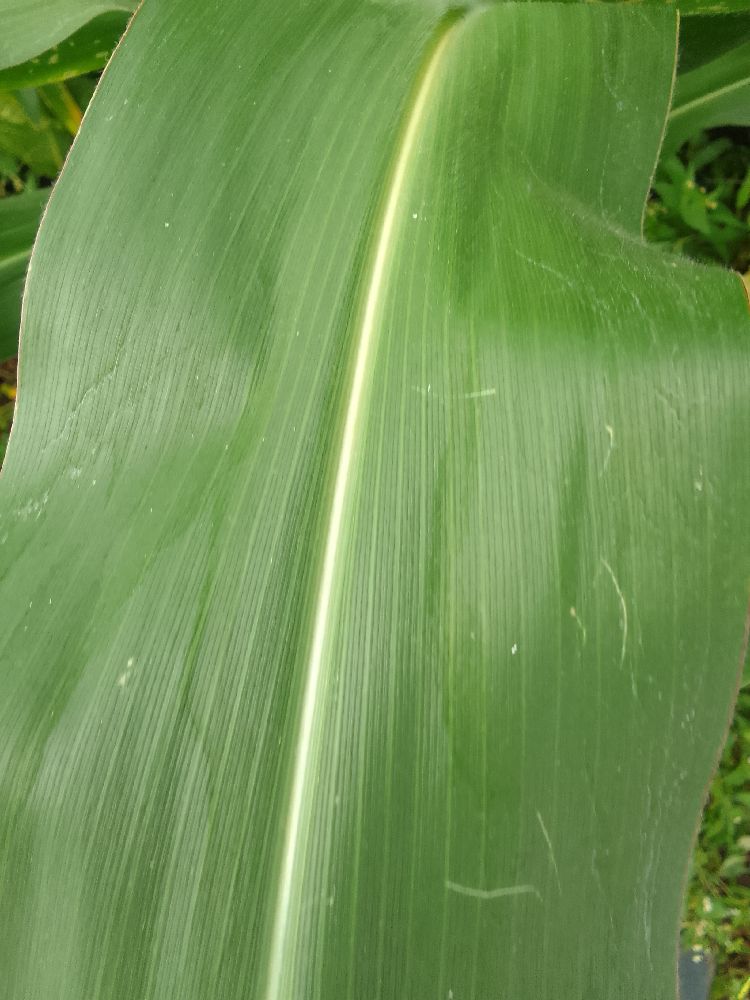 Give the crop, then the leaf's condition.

maize, healthy
